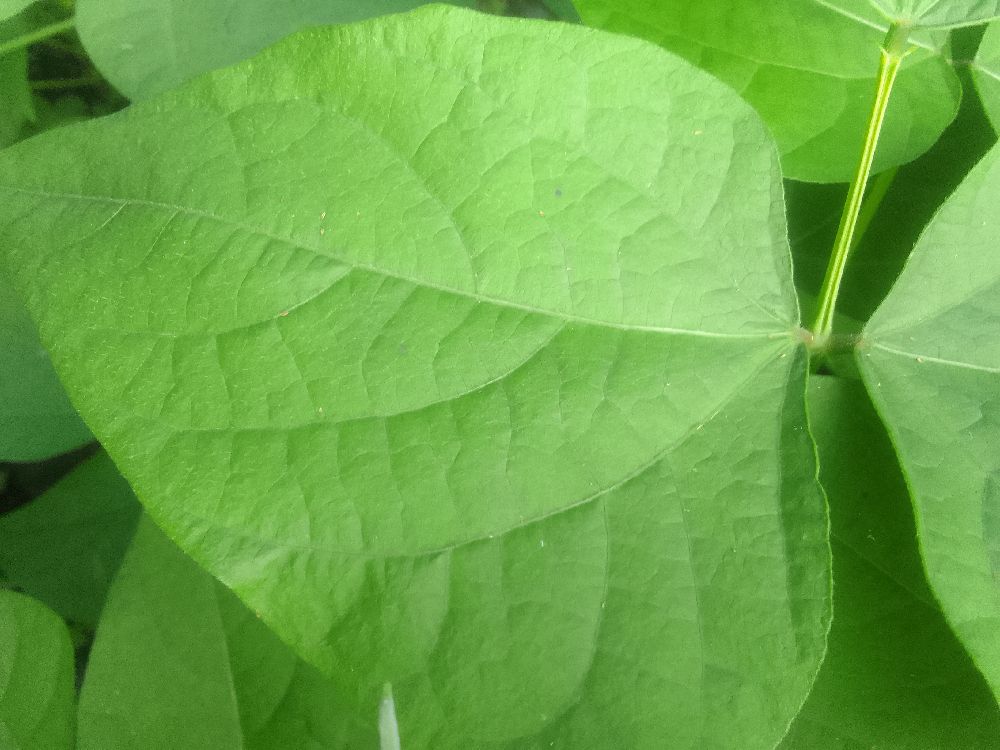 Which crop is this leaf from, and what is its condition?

common bean, healthy
